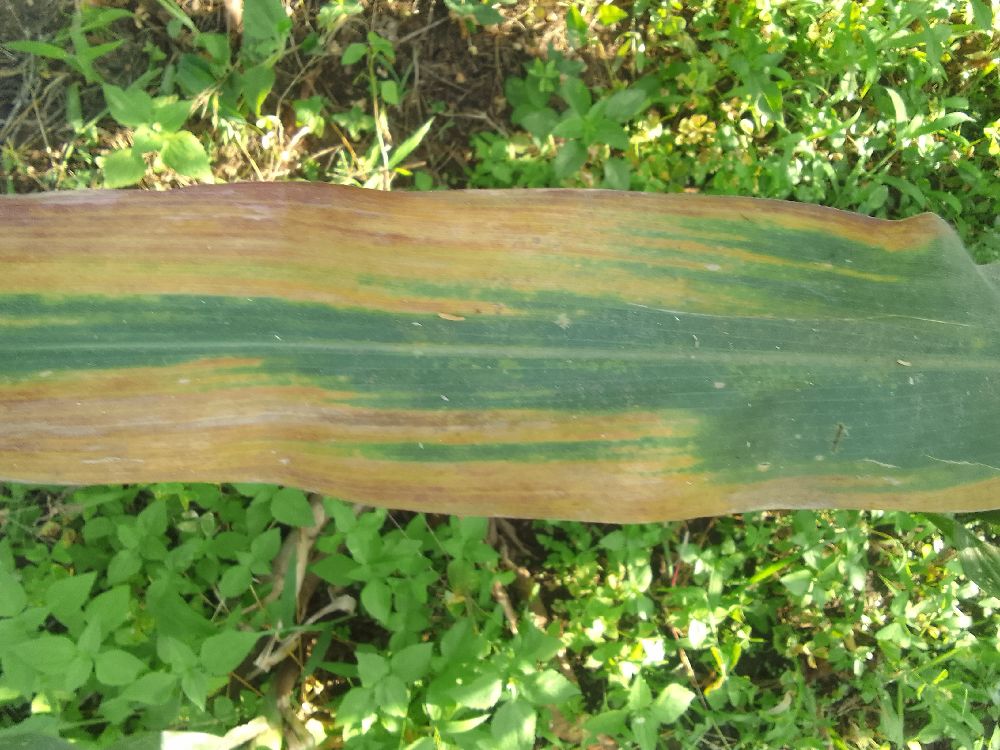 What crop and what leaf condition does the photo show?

maize, maize lethal necrosis
